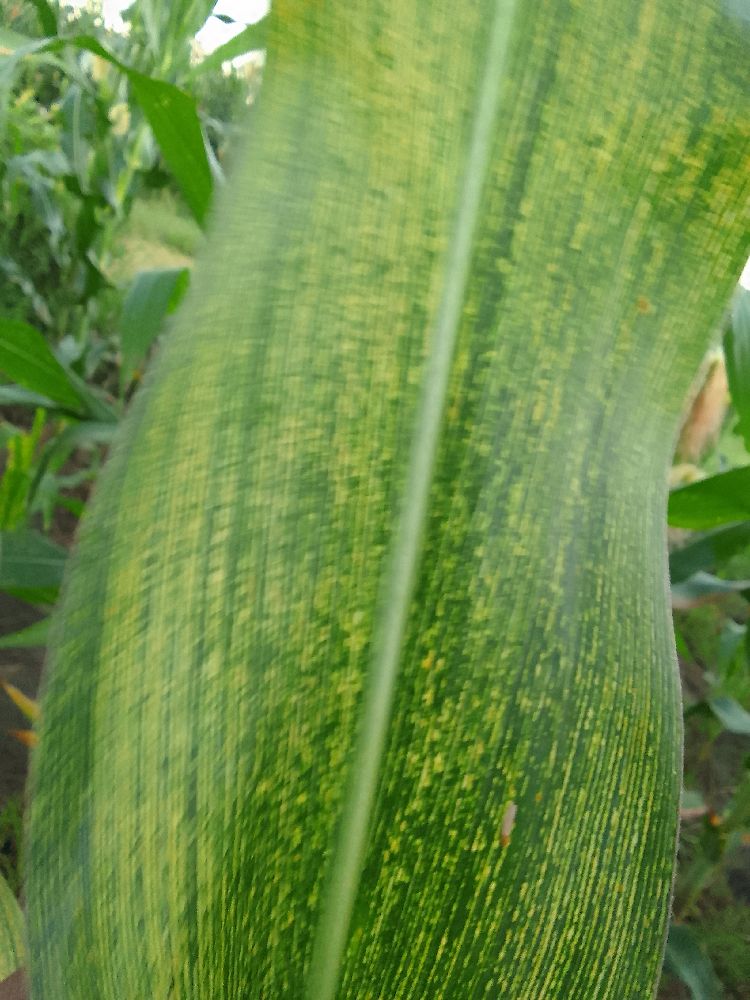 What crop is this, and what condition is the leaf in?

maize, maize streak virus
